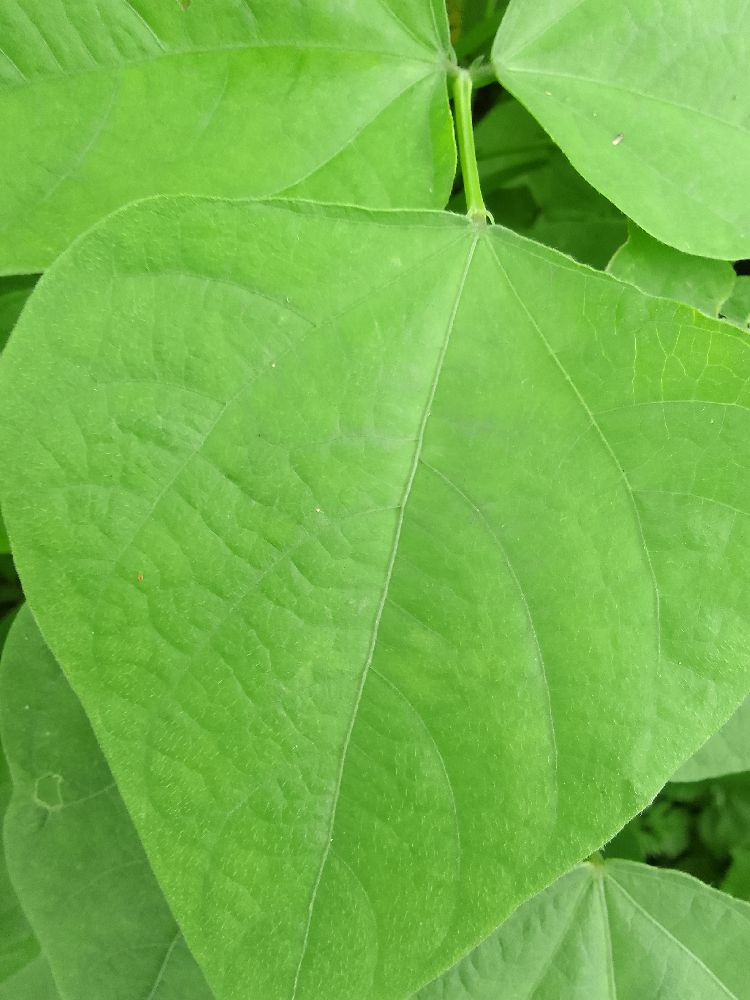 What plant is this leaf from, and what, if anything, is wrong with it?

common bean, healthy
